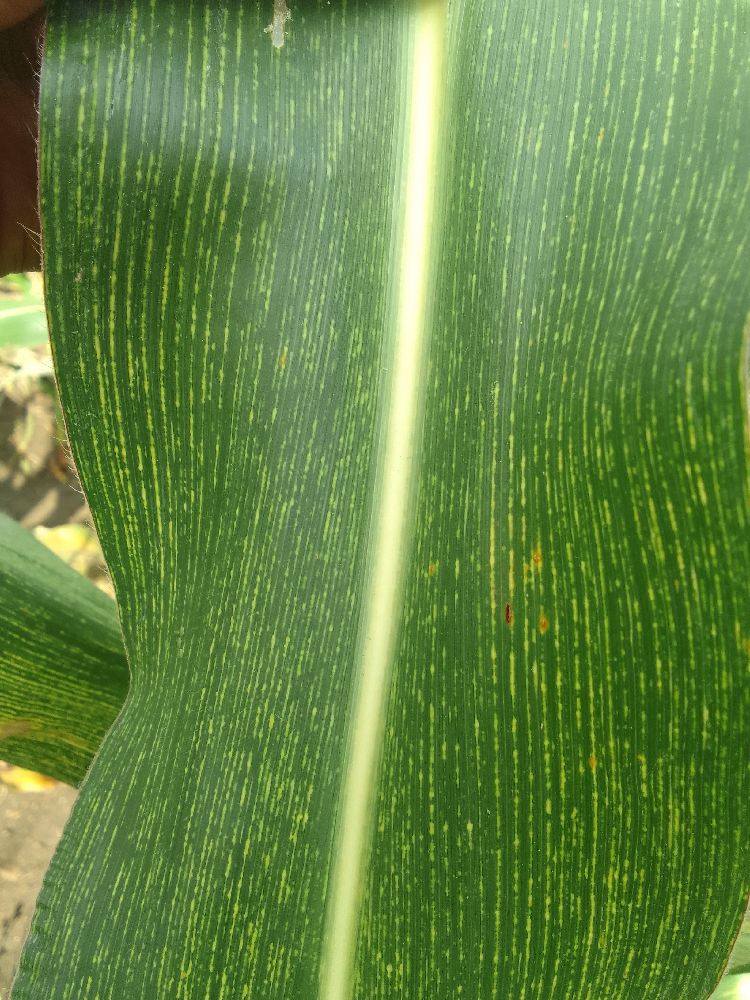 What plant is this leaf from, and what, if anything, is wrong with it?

maize, maize streak virus
